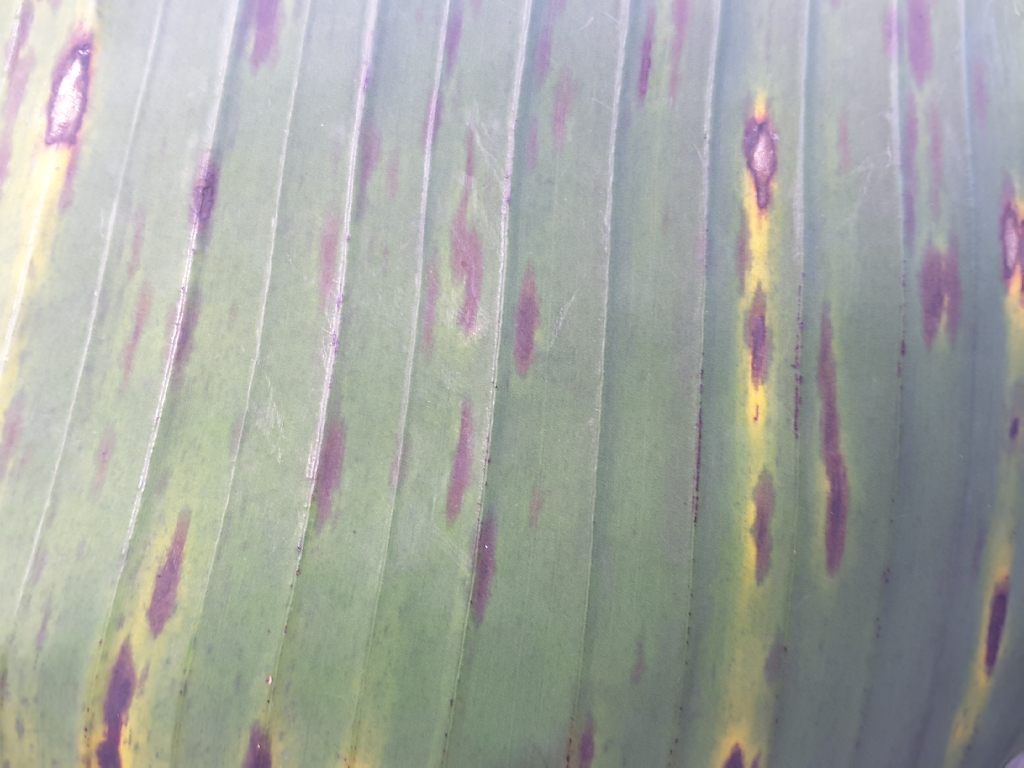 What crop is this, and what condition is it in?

banana, black sigatoka
